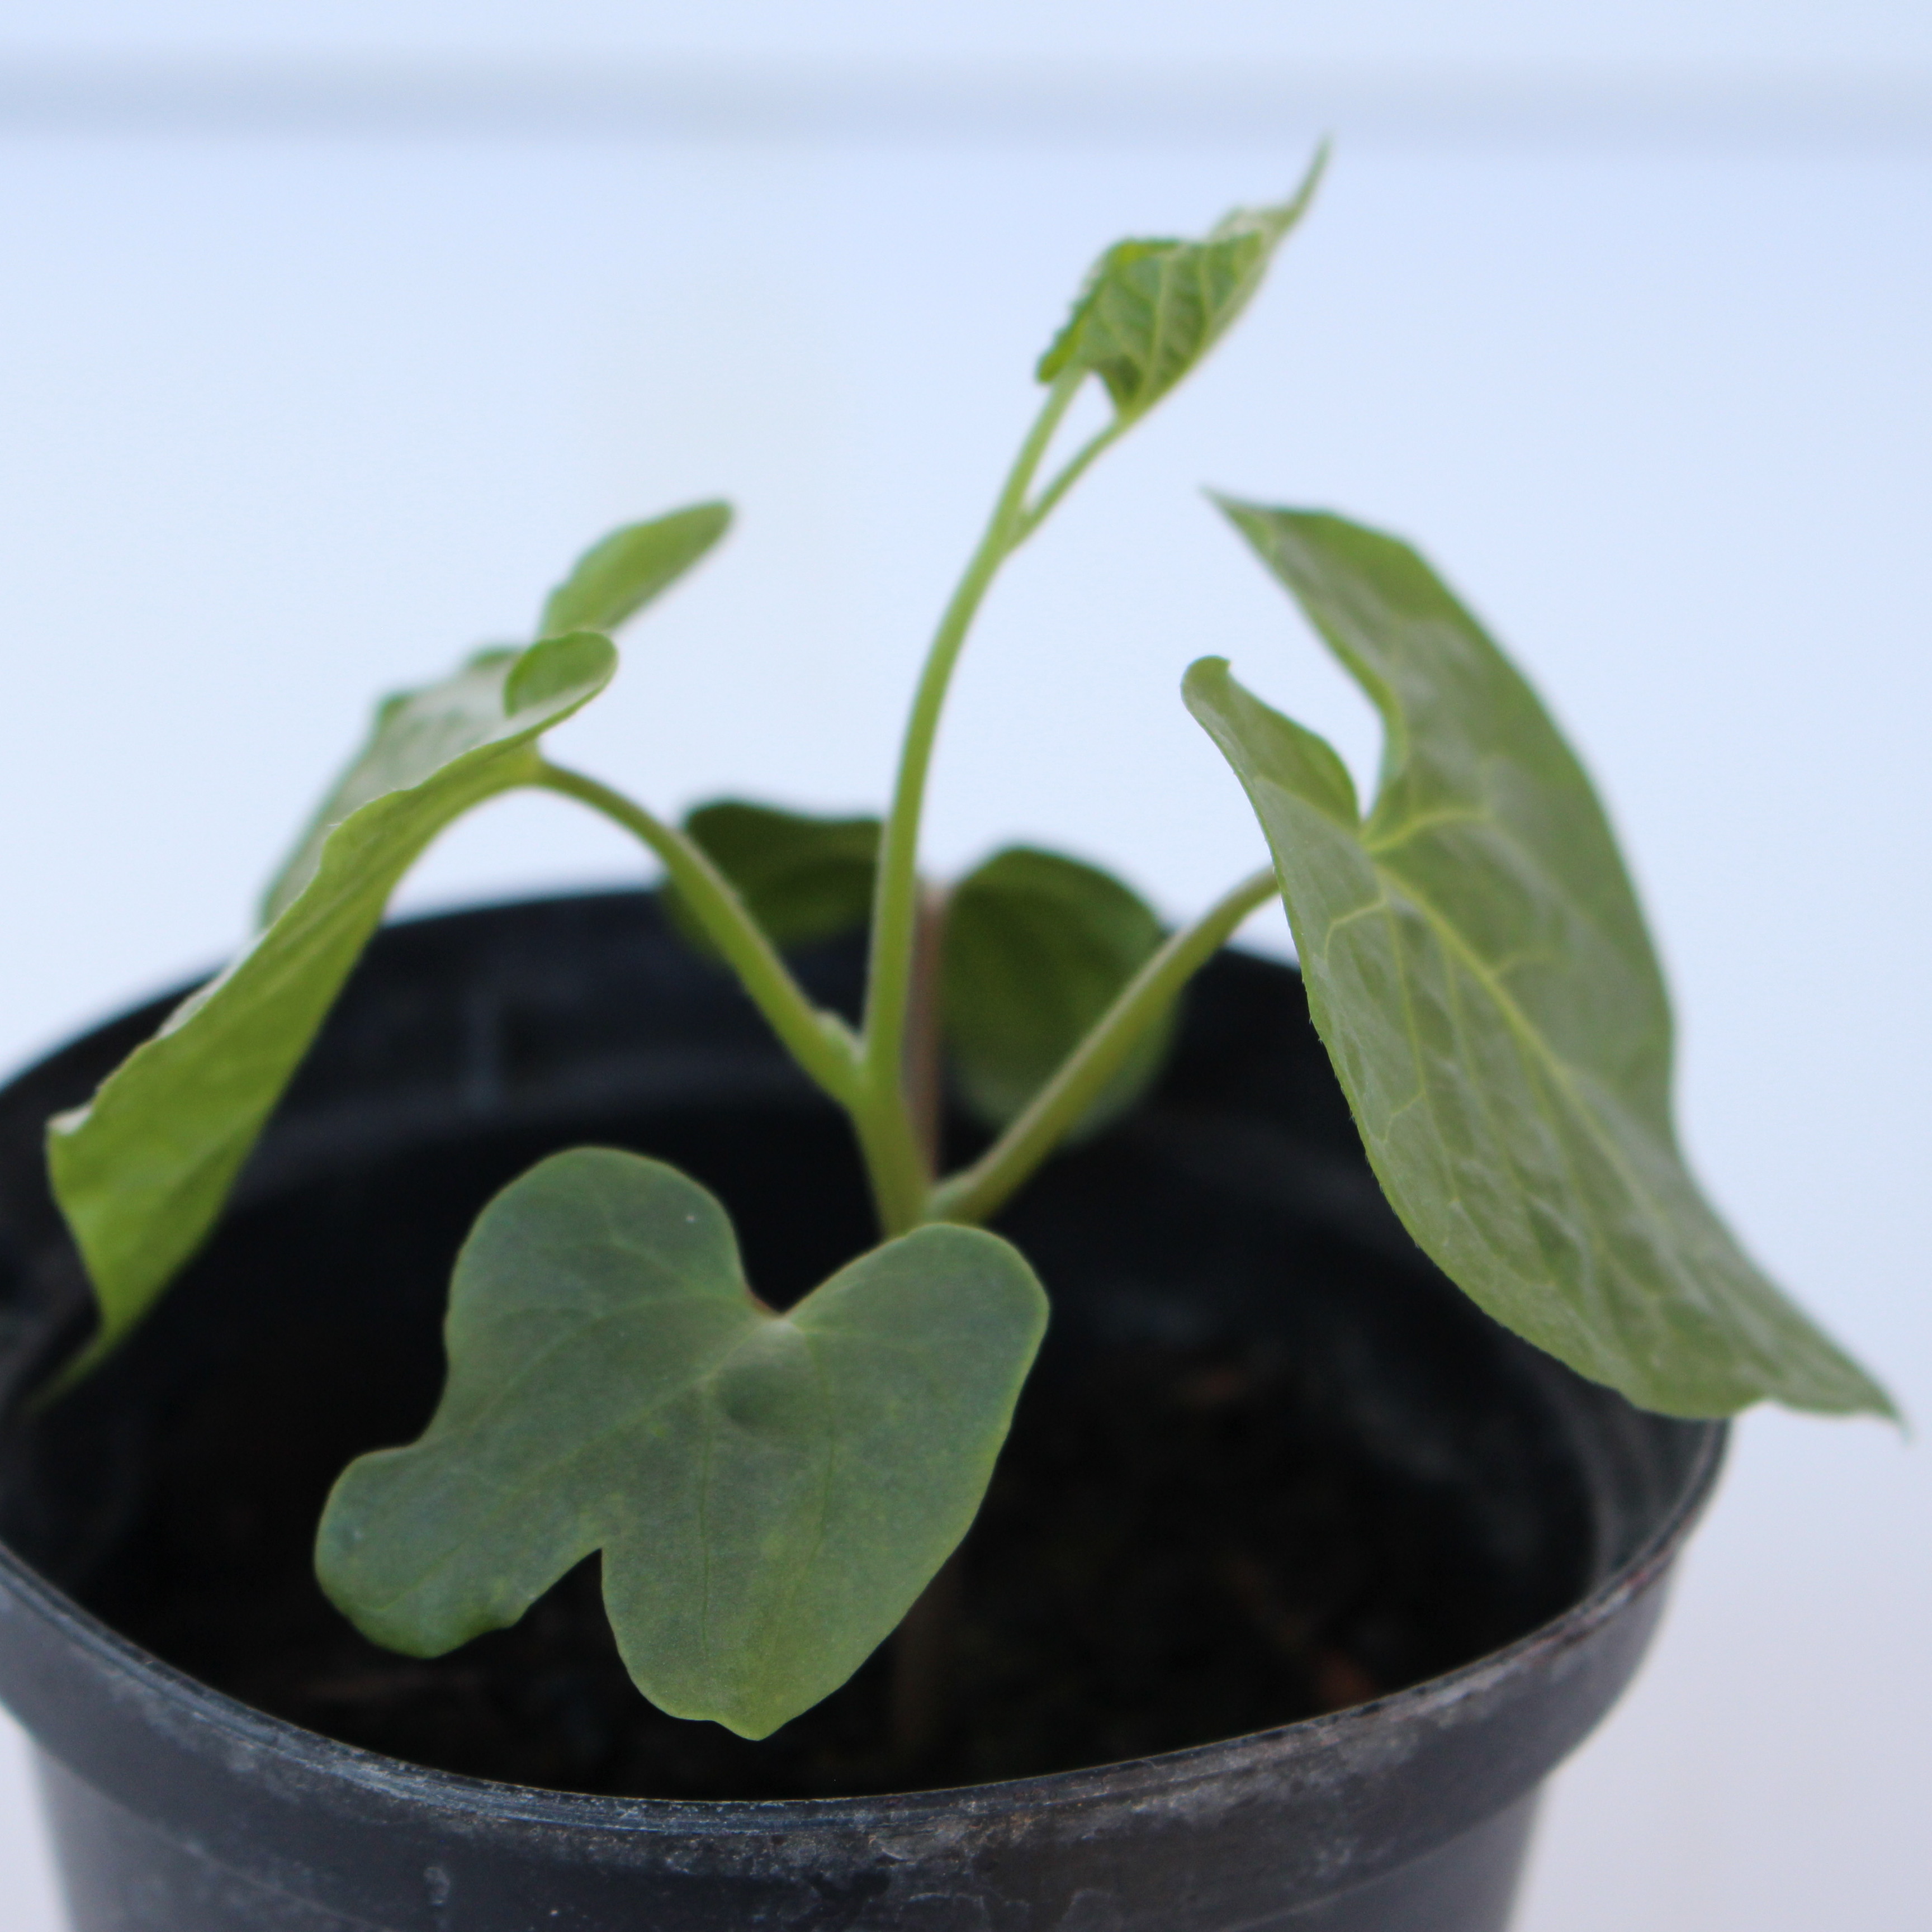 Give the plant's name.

Convolvulus arvensis
